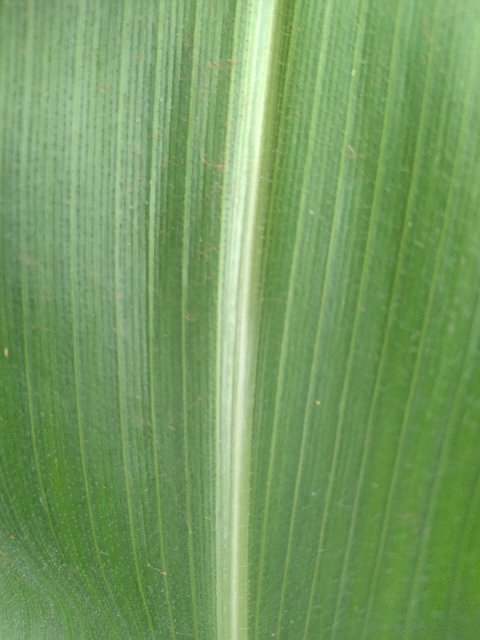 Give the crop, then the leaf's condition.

maize, healthy
